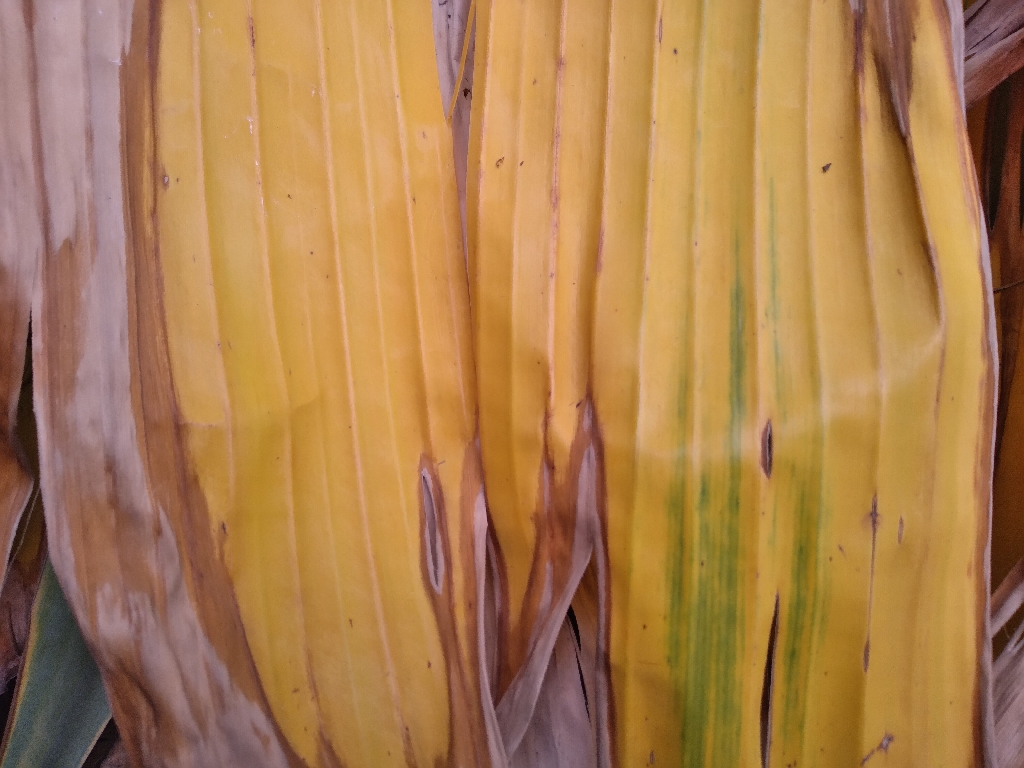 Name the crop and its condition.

banana, fusarium wilt race 1
